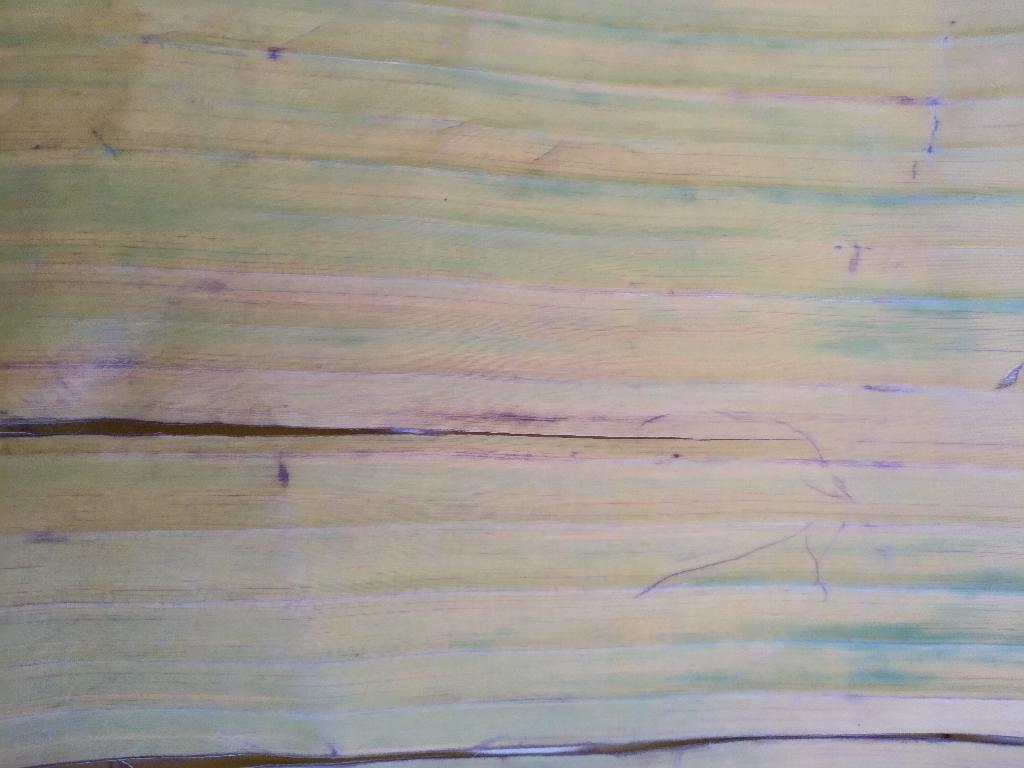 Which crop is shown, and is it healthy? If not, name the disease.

banana, fusarium wilt race 1
